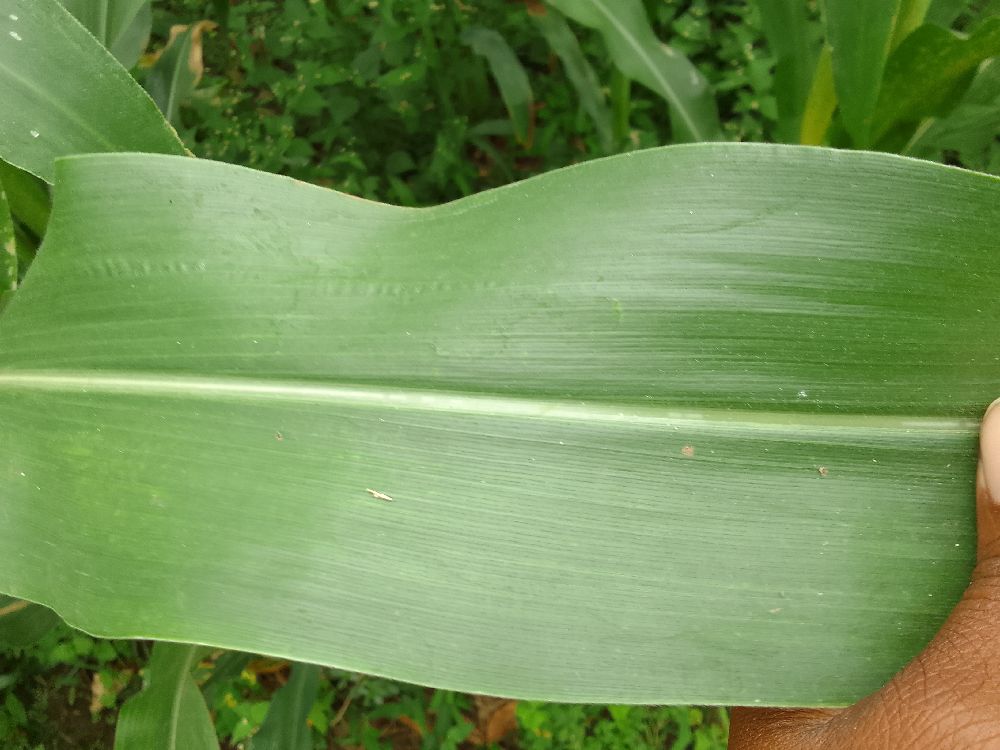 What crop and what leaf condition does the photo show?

maize, healthy
